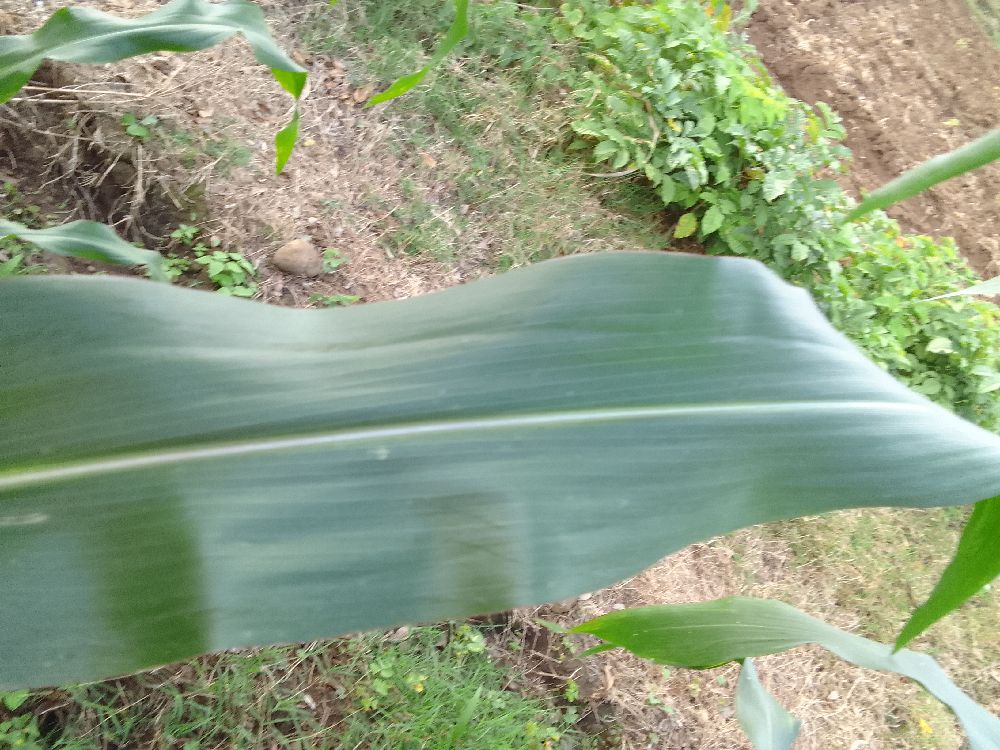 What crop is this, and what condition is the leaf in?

maize, healthy
